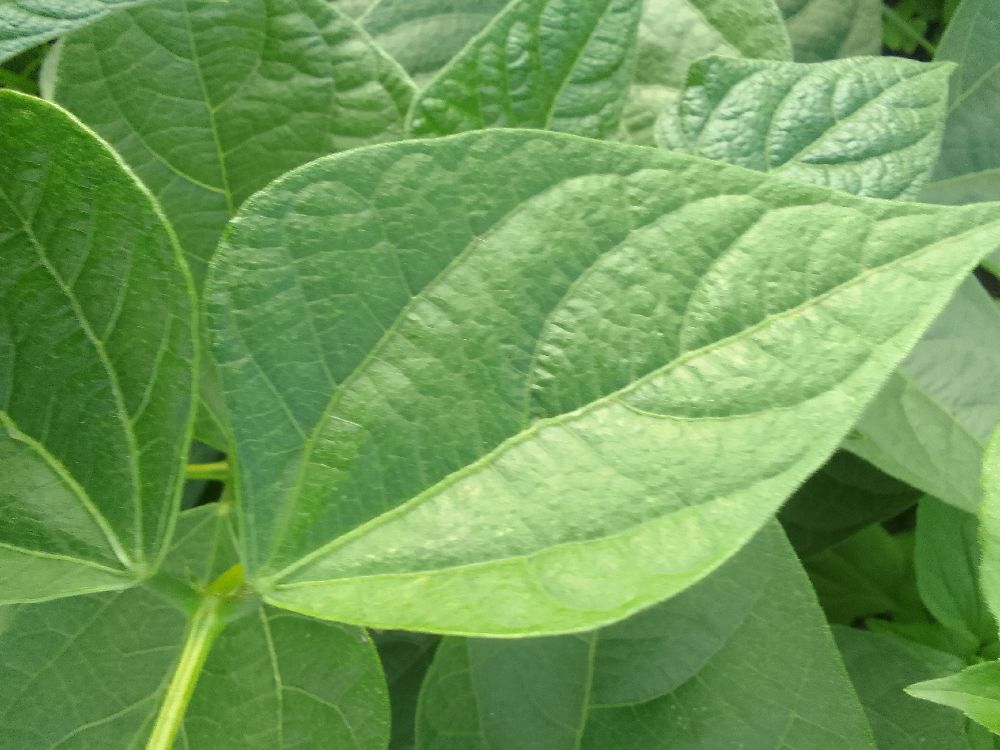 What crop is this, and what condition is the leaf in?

common bean, healthy
